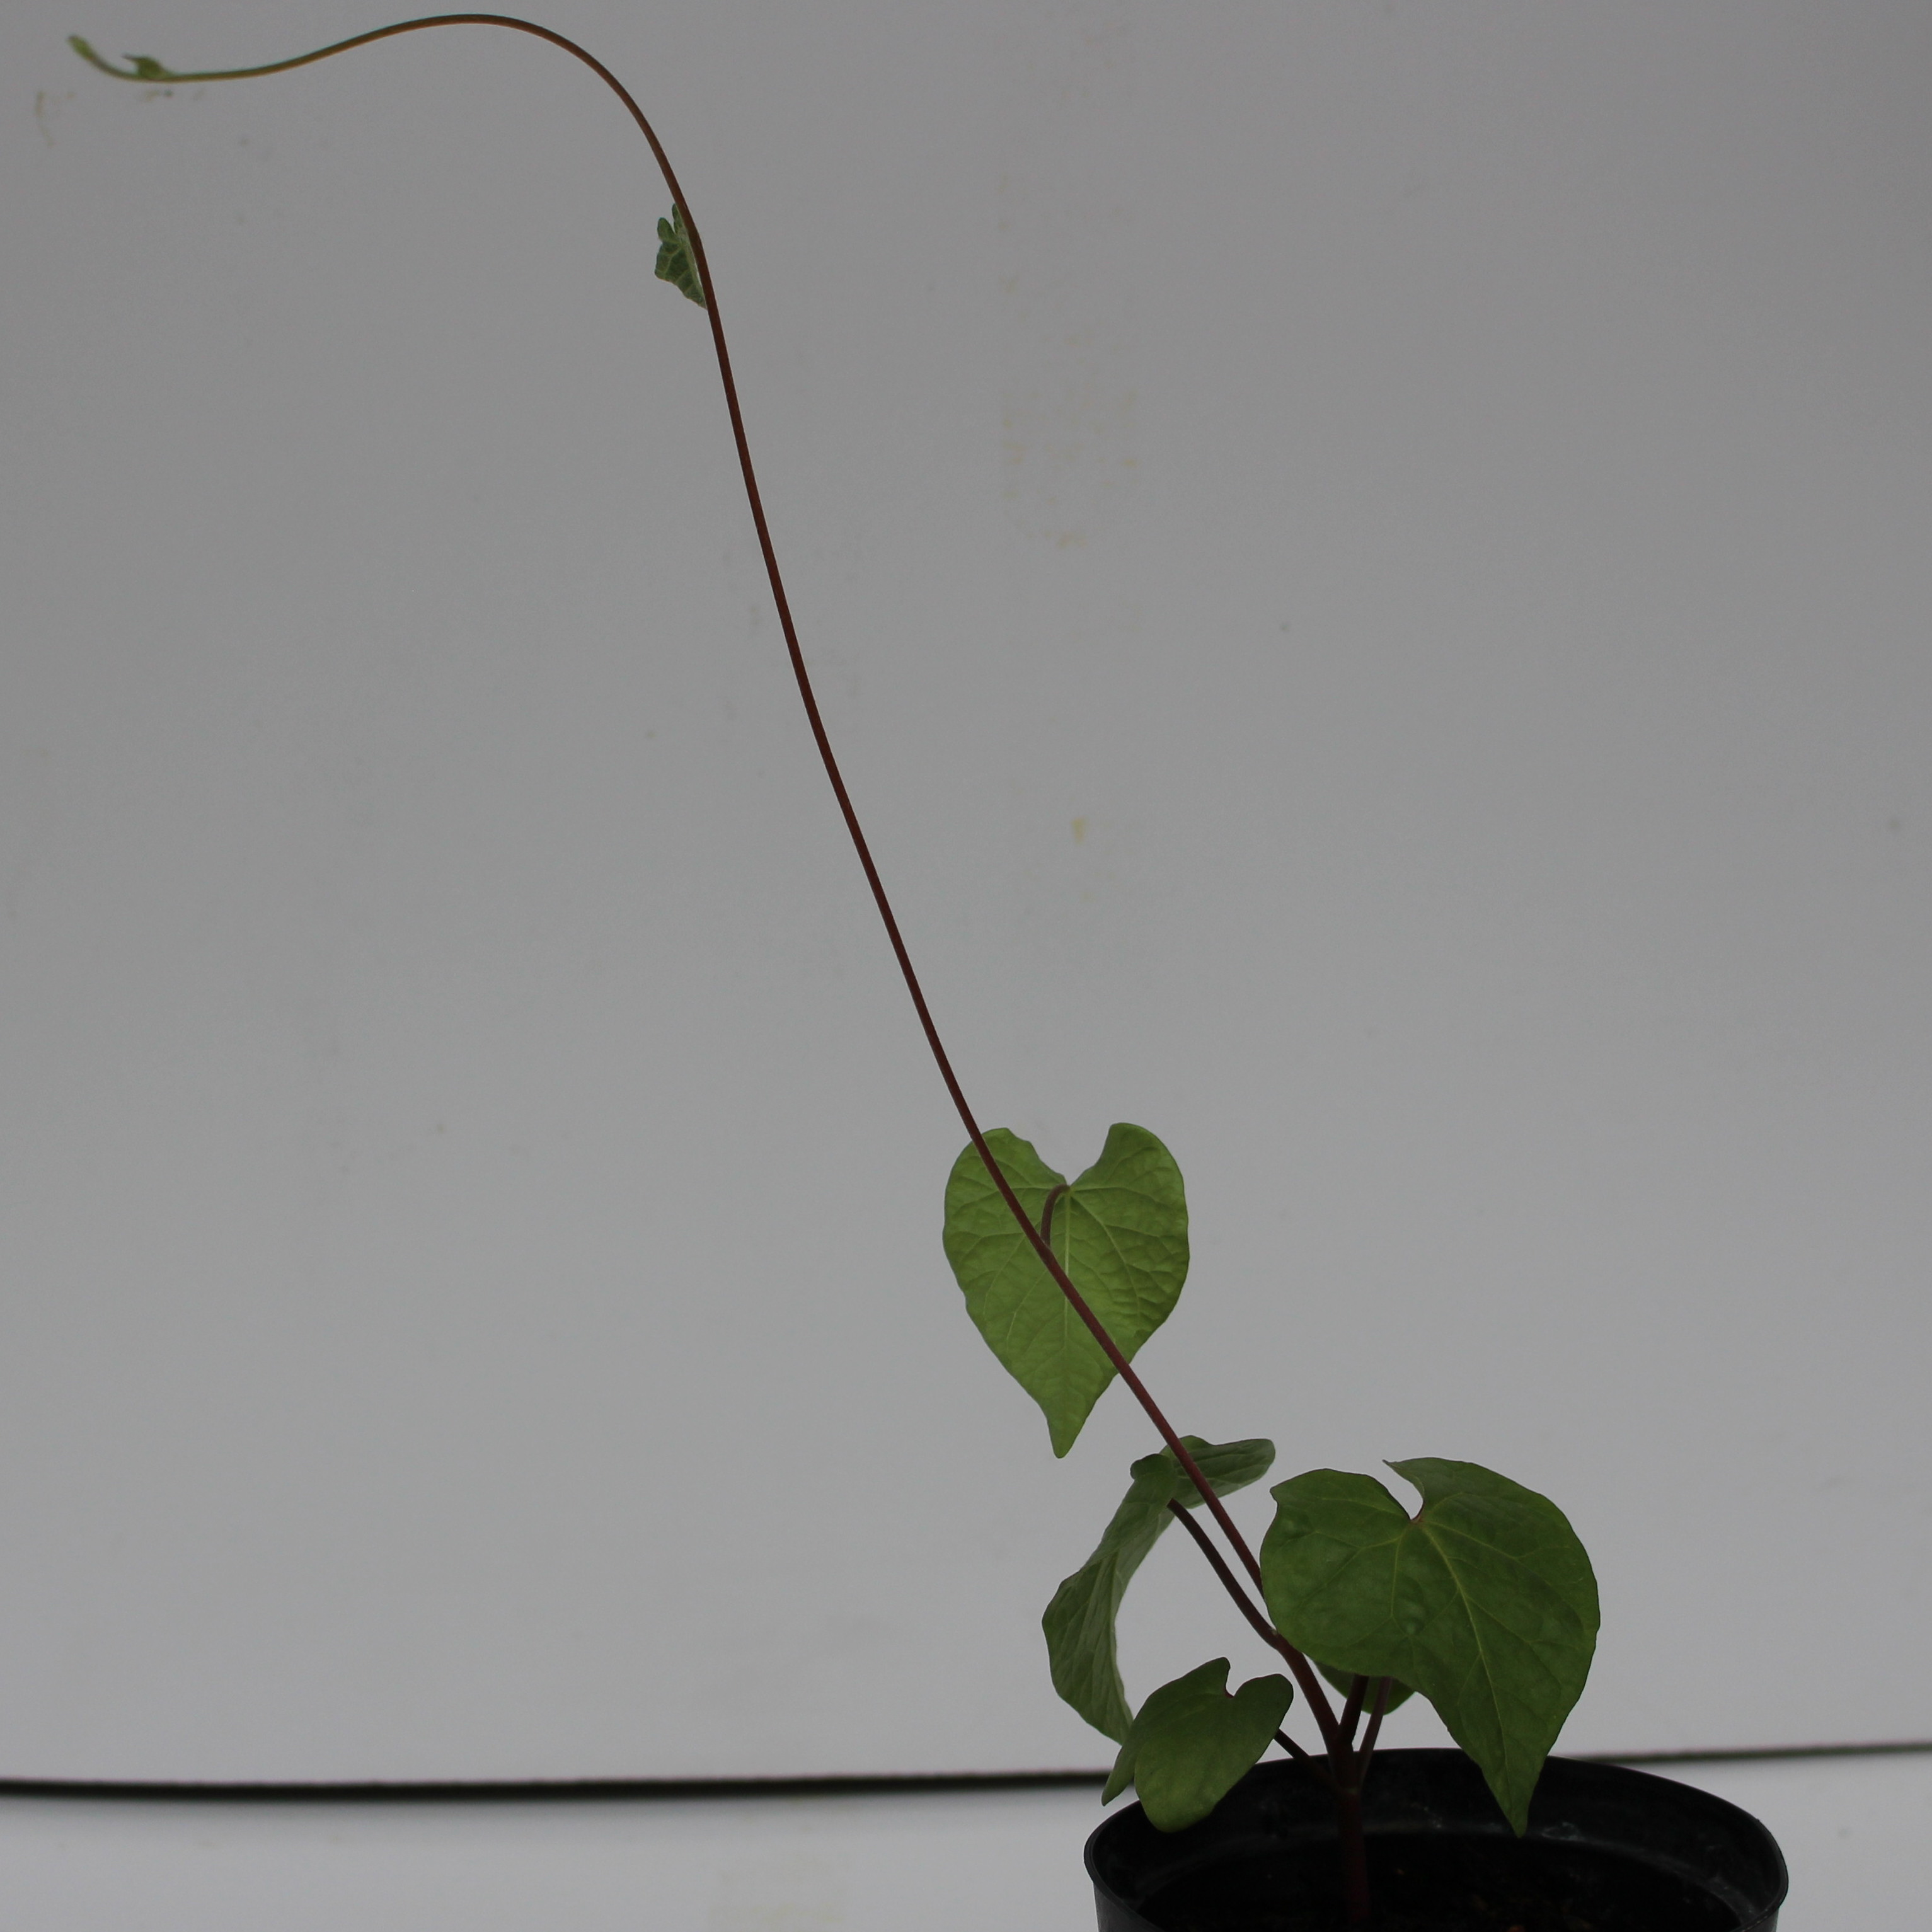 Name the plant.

Convolvulus arvensis
